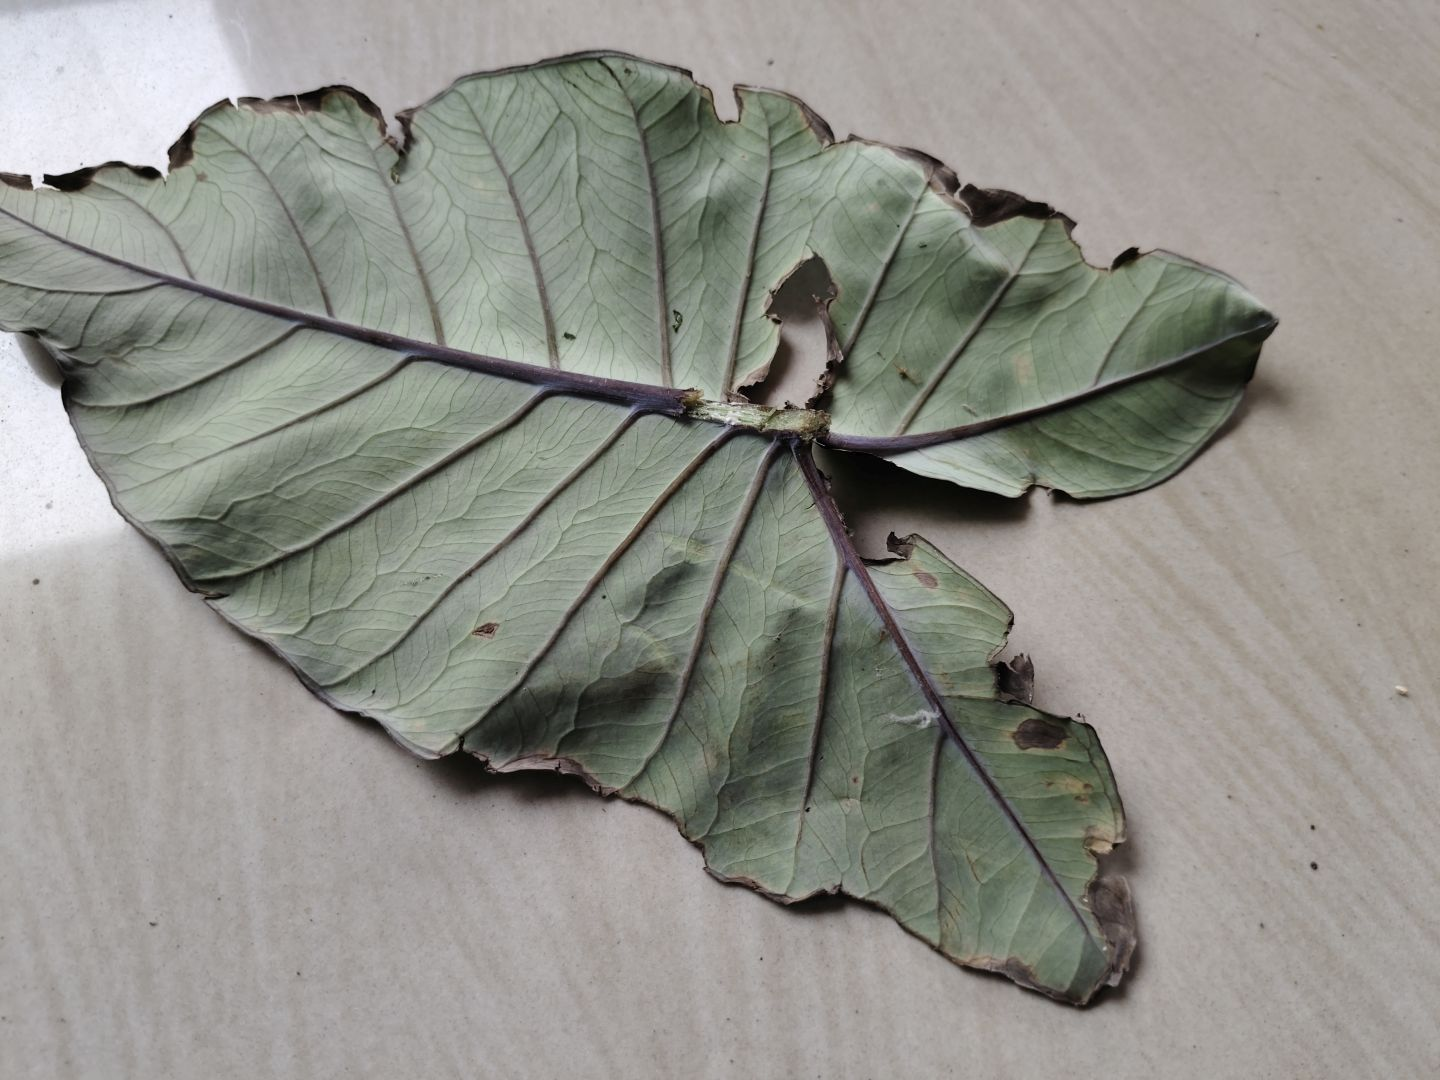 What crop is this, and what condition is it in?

taro, leaf blight
